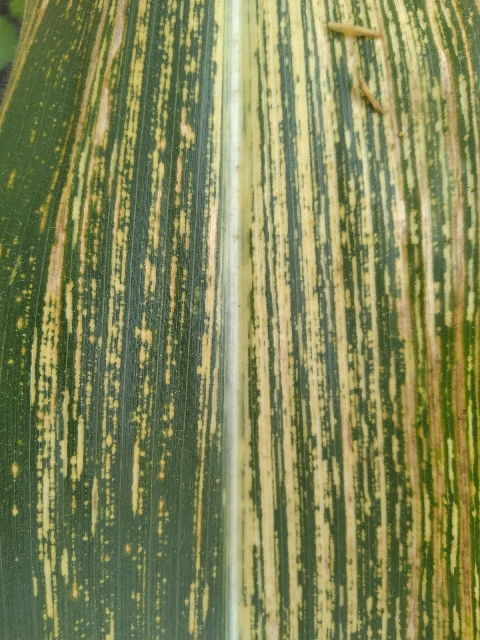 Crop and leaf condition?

maize, maize streak virus
